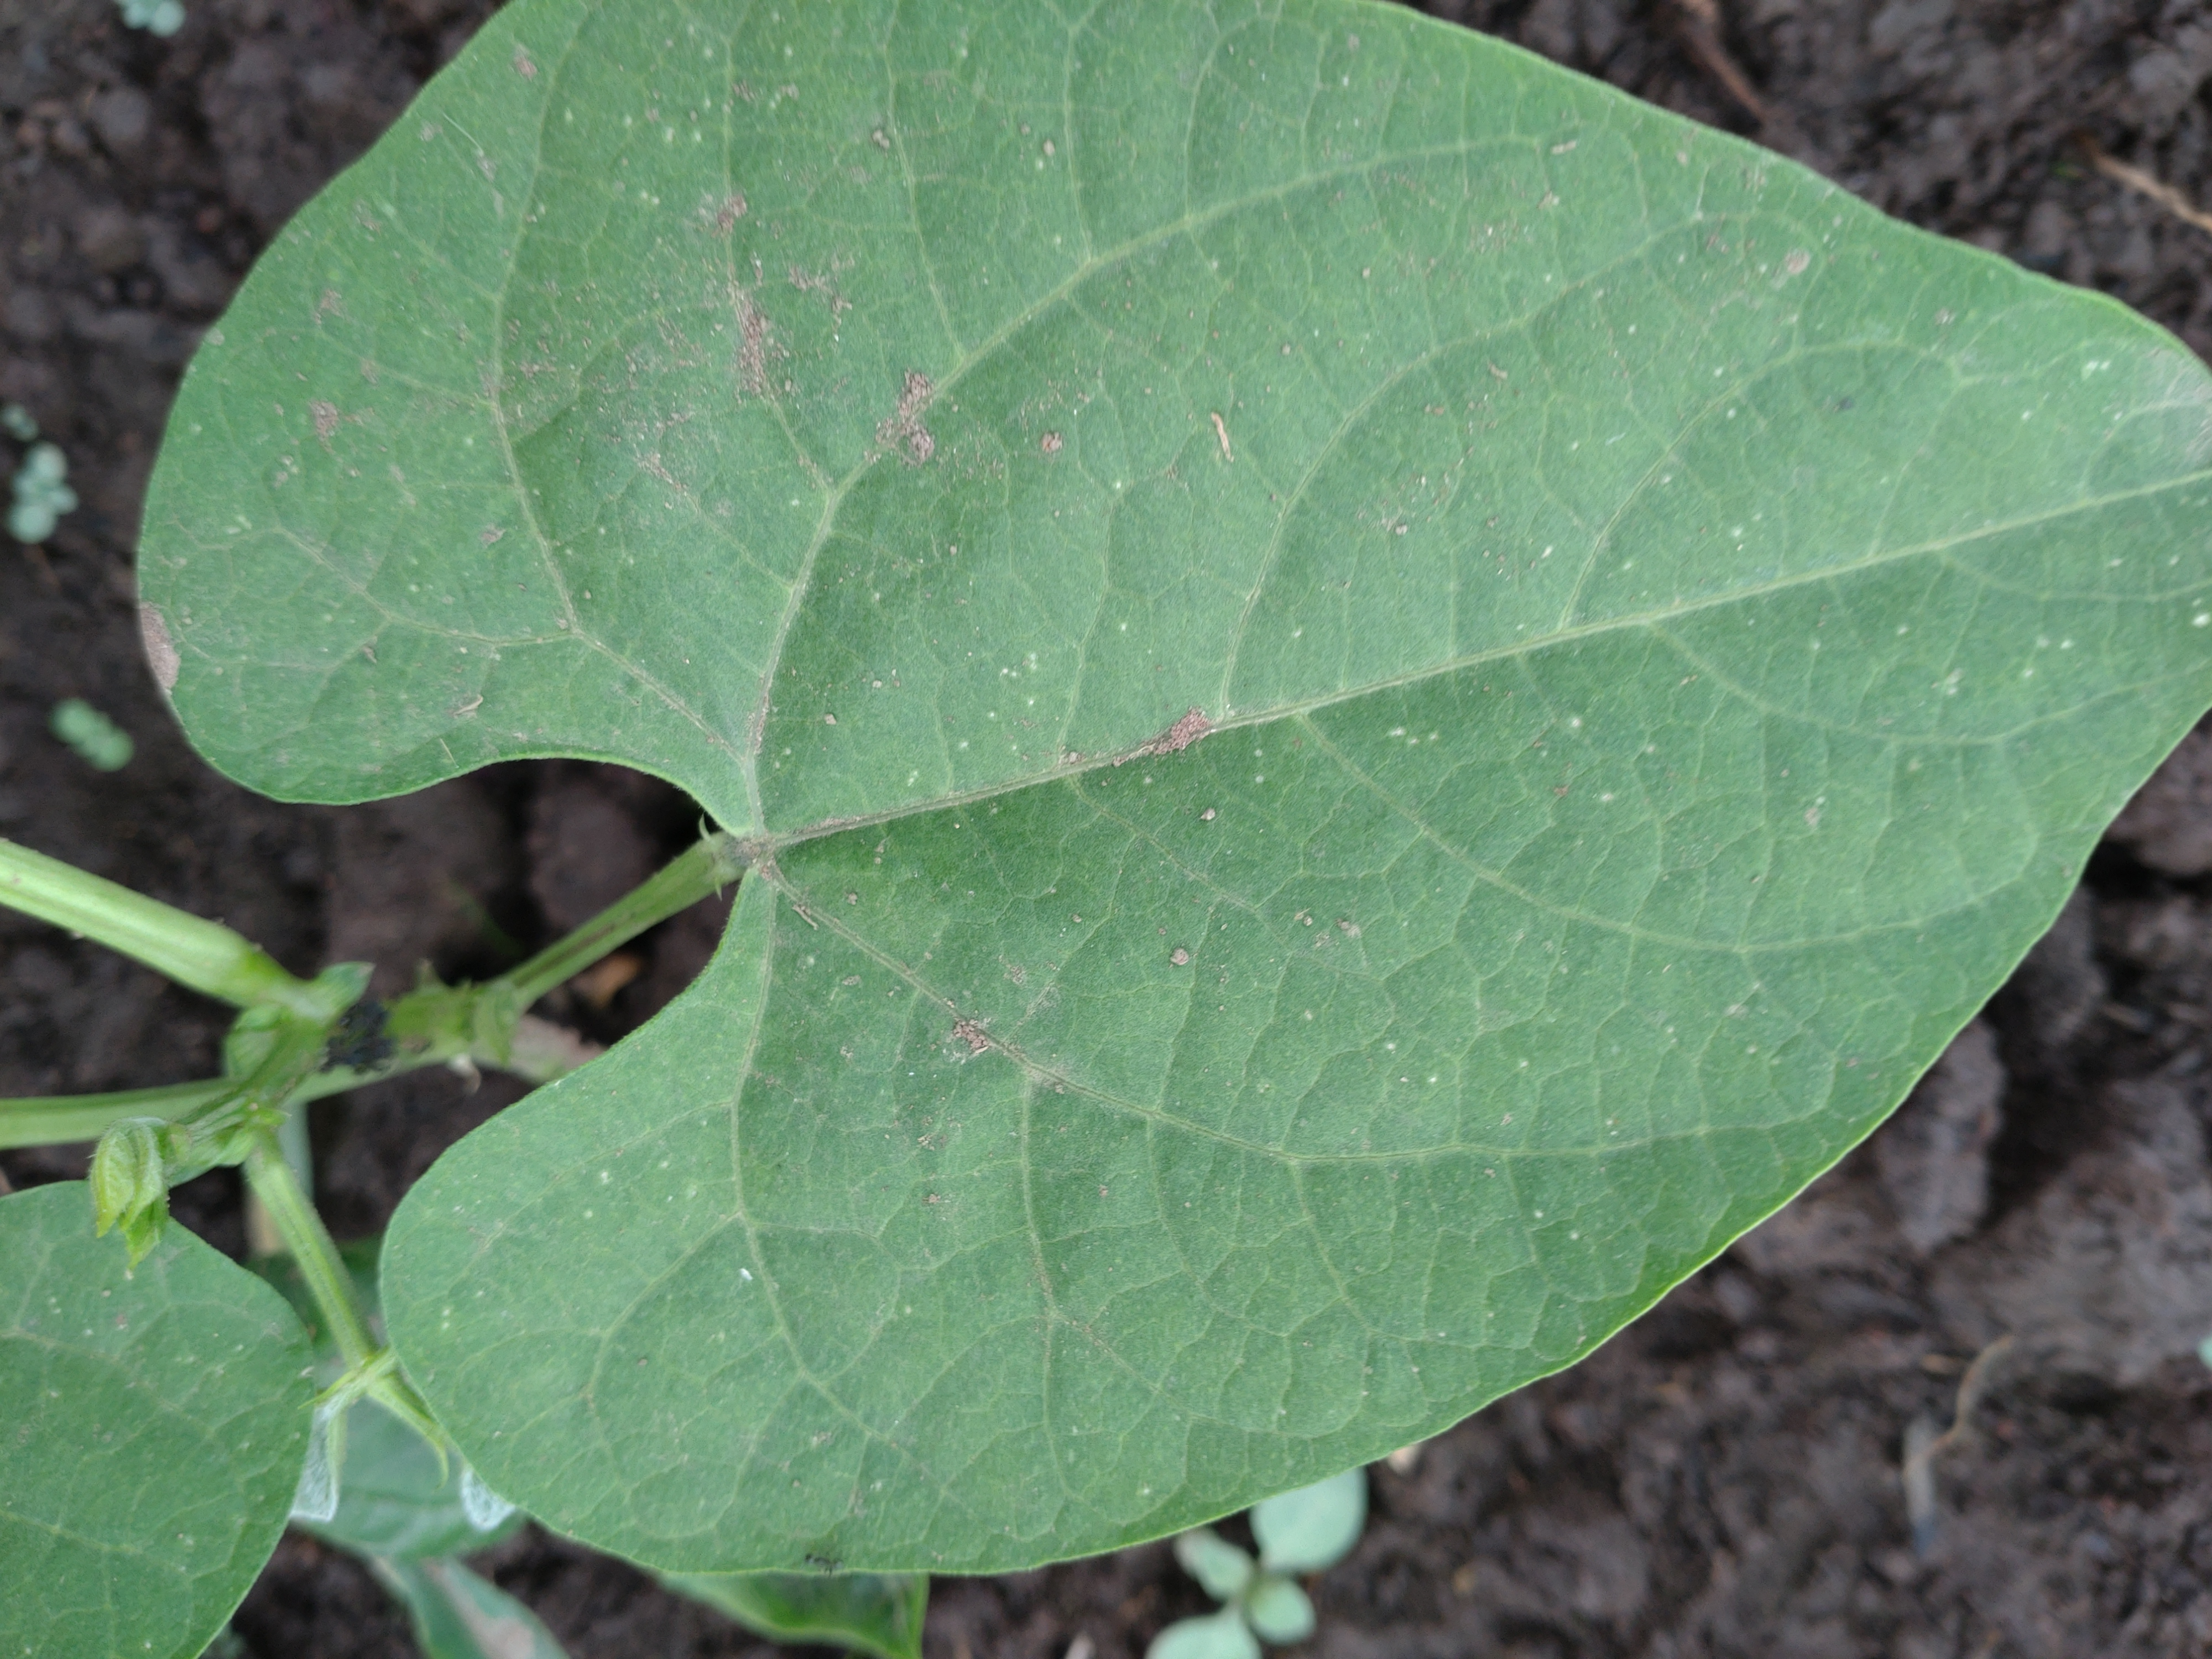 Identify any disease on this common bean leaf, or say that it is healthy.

healthy
